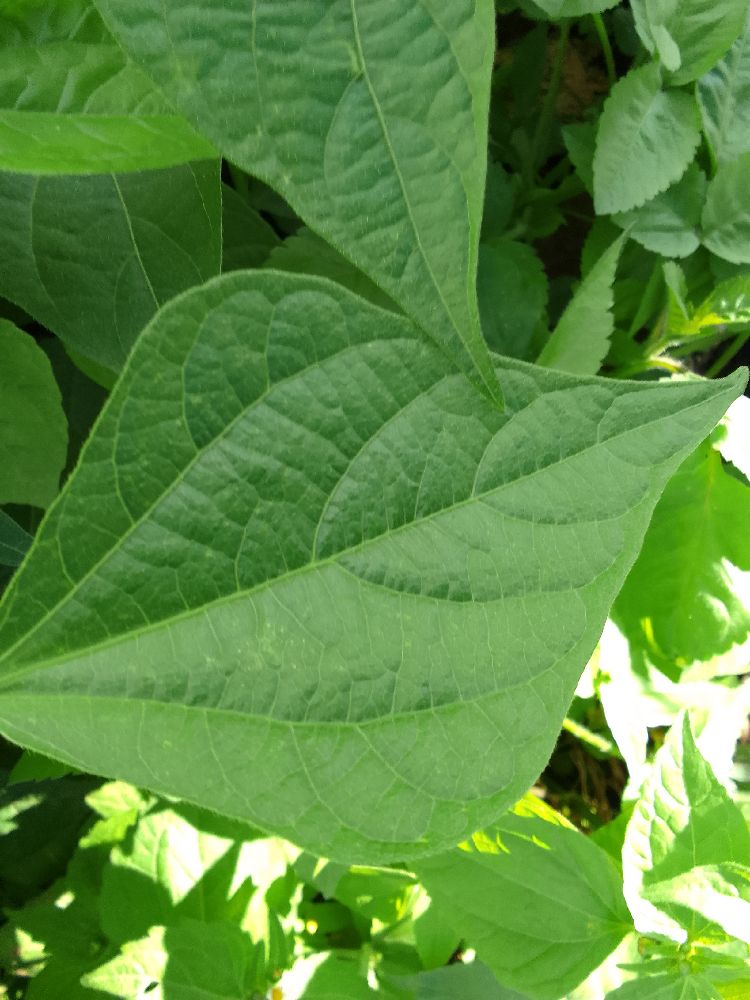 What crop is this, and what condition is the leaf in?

common bean, healthy
